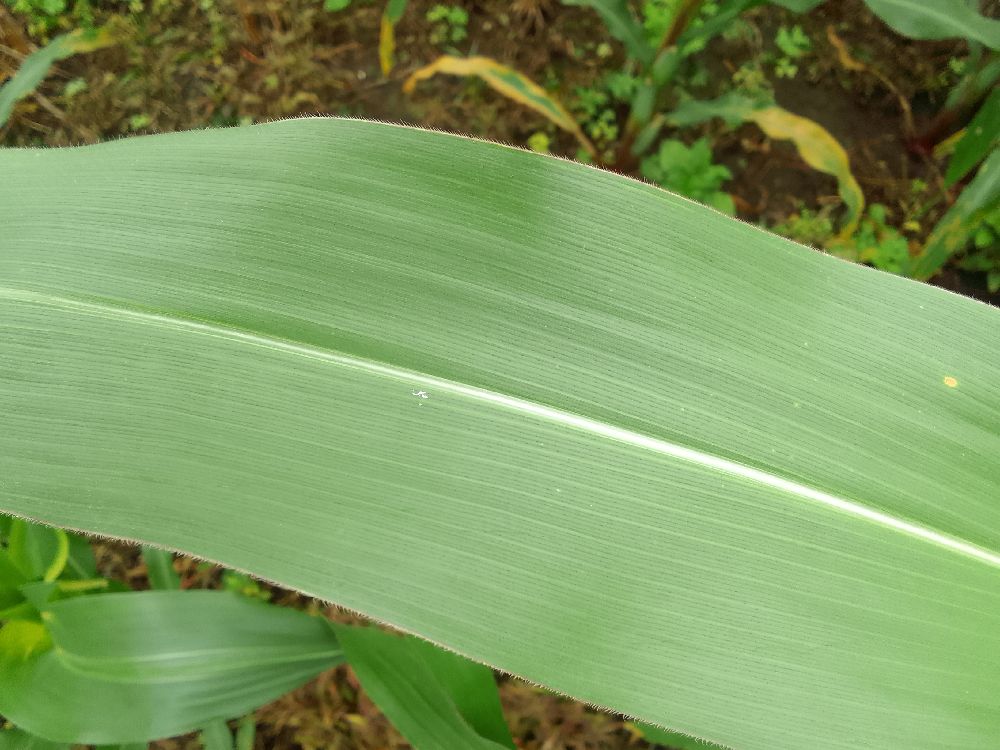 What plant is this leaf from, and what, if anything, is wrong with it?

maize, healthy
